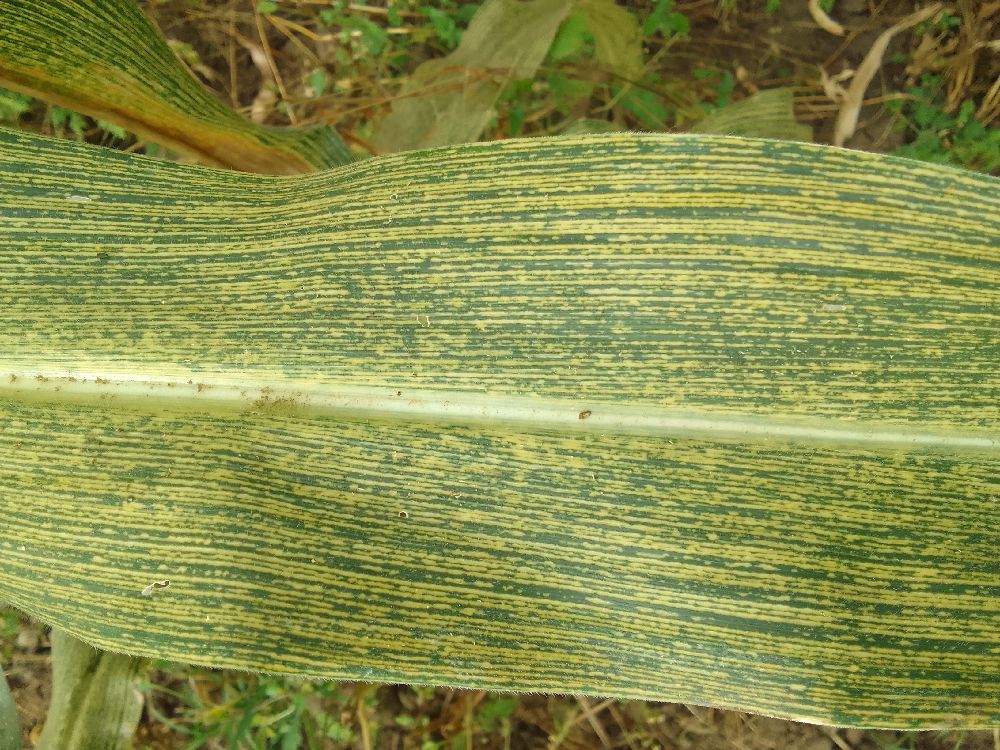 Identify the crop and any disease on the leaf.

maize, maize streak virus
